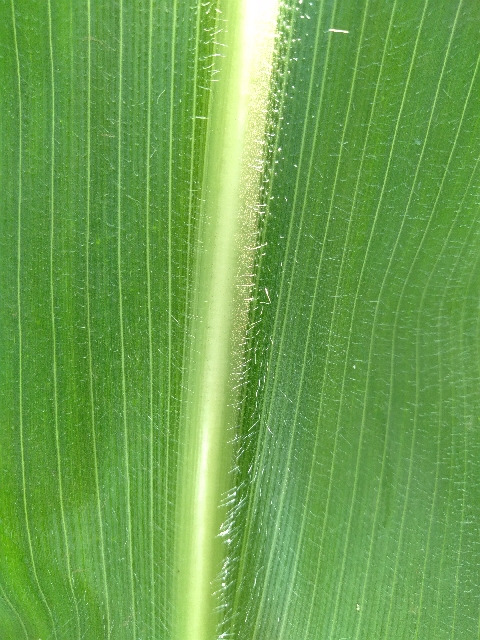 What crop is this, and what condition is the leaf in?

maize, healthy
